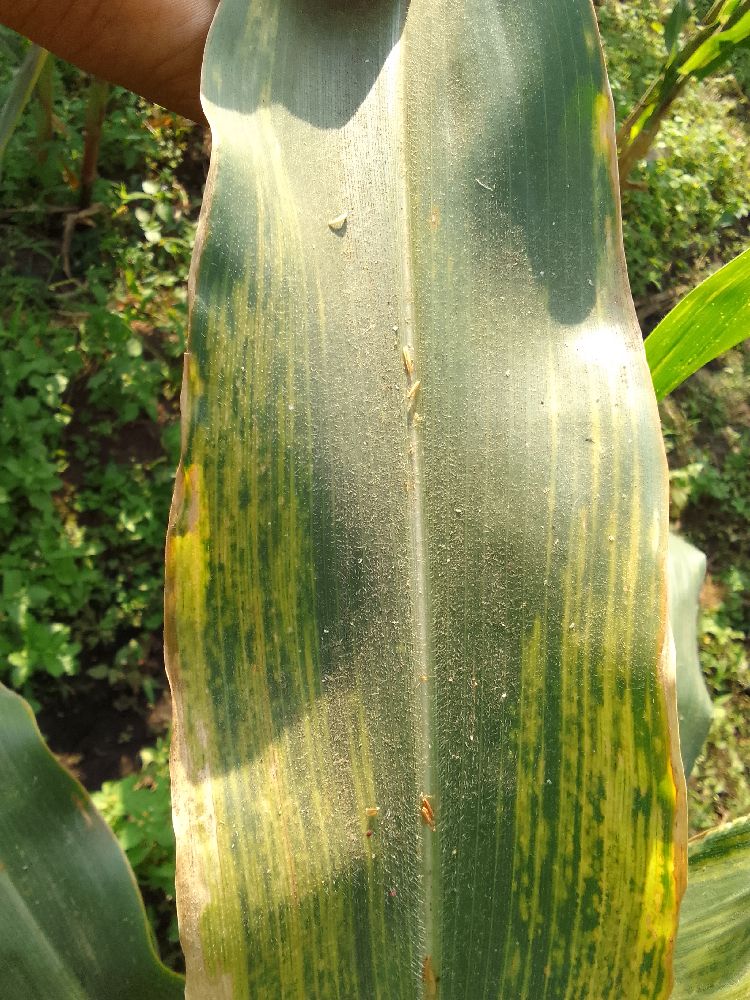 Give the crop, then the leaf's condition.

maize, maize lethal necrosis
